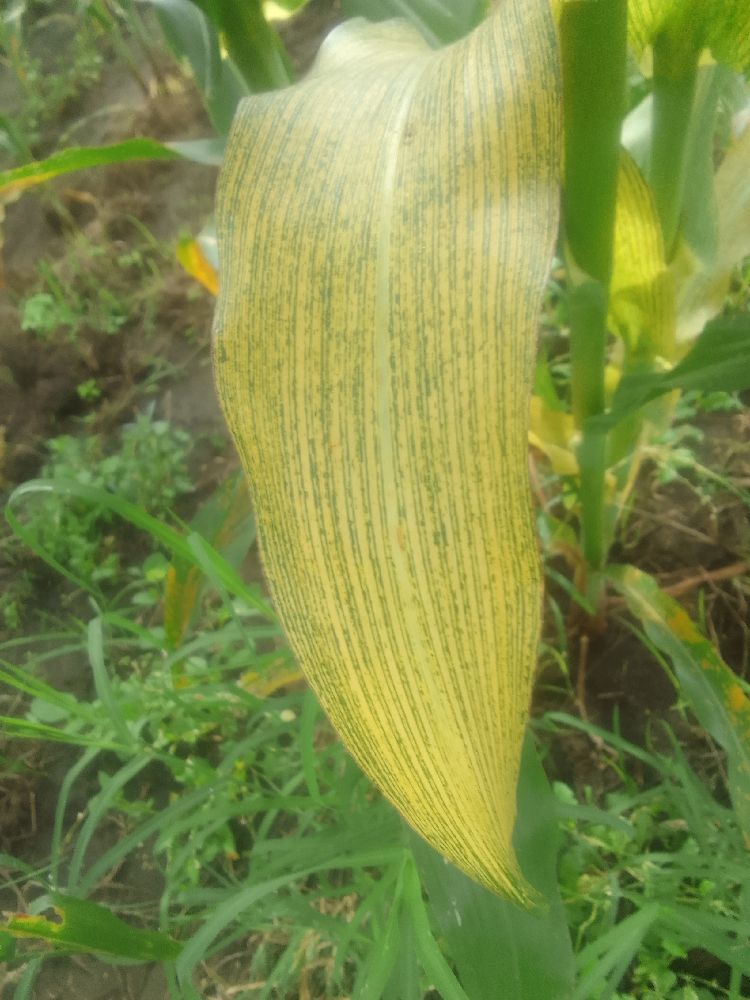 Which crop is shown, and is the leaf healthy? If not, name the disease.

maize, maize streak virus
